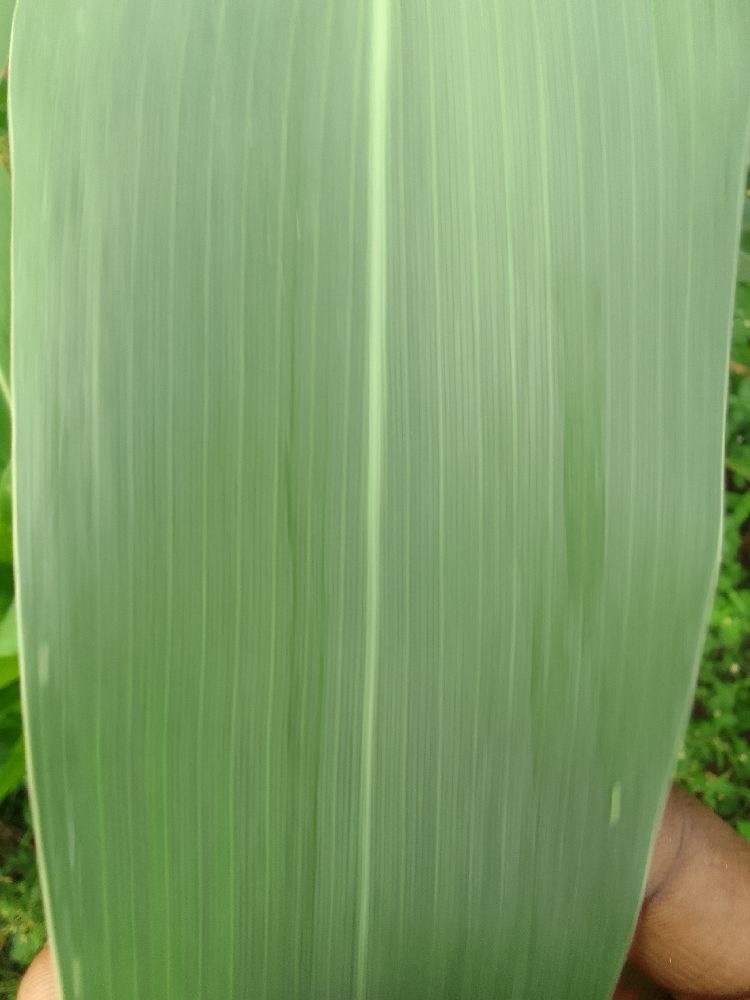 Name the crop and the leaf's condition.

maize, healthy
